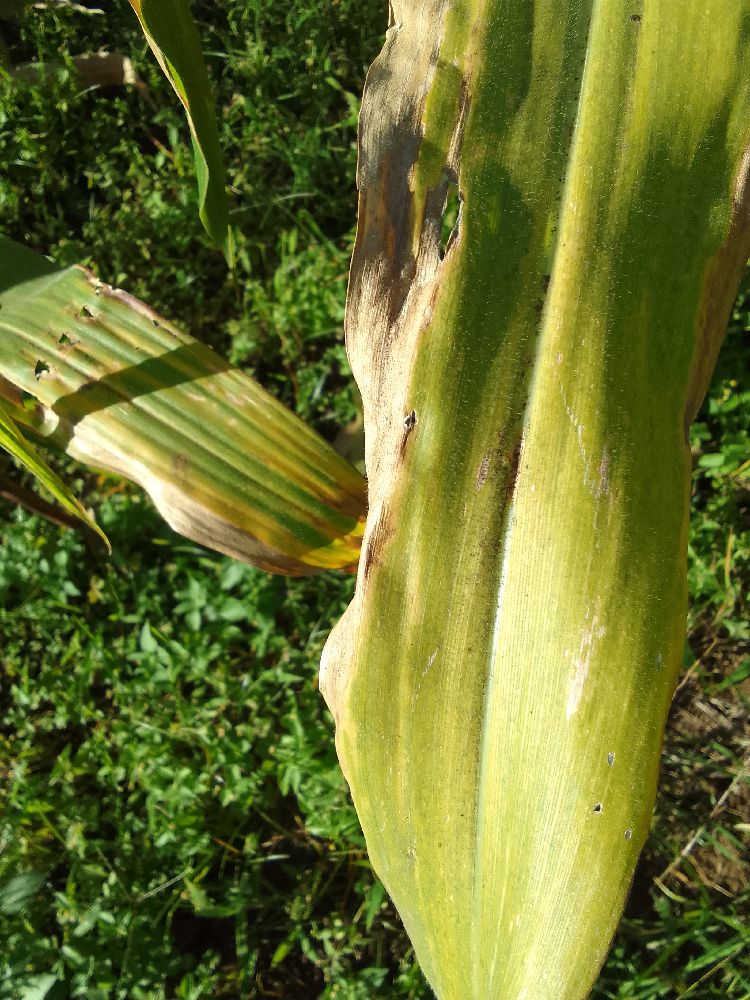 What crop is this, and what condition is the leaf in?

maize, maize lethal necrosis
